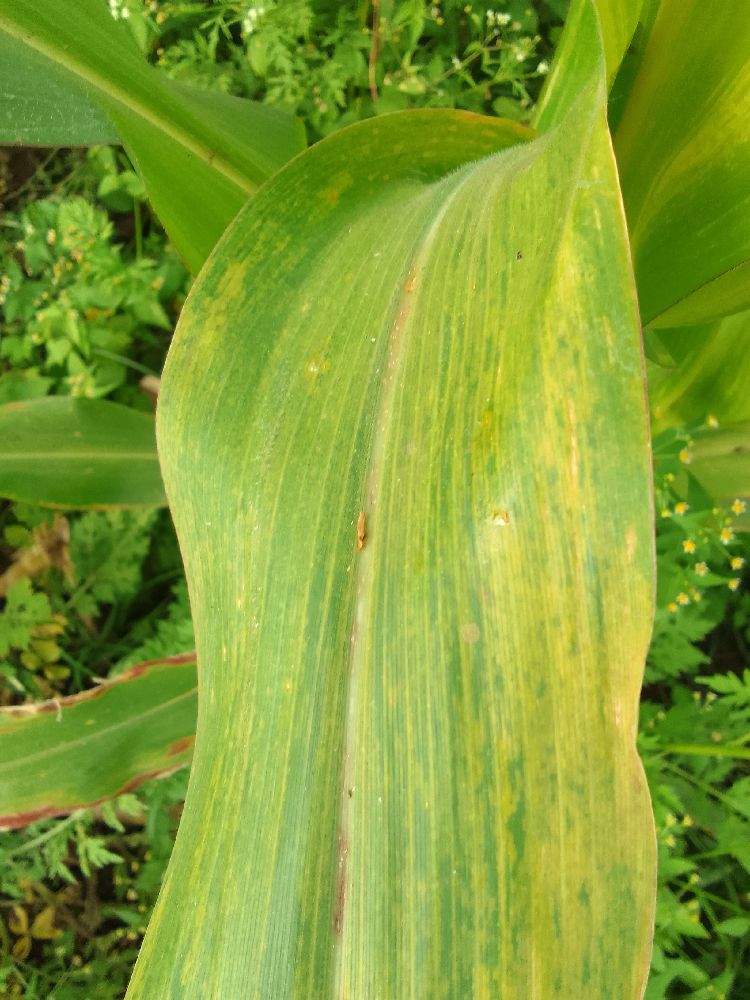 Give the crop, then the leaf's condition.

maize, maize lethal necrosis
